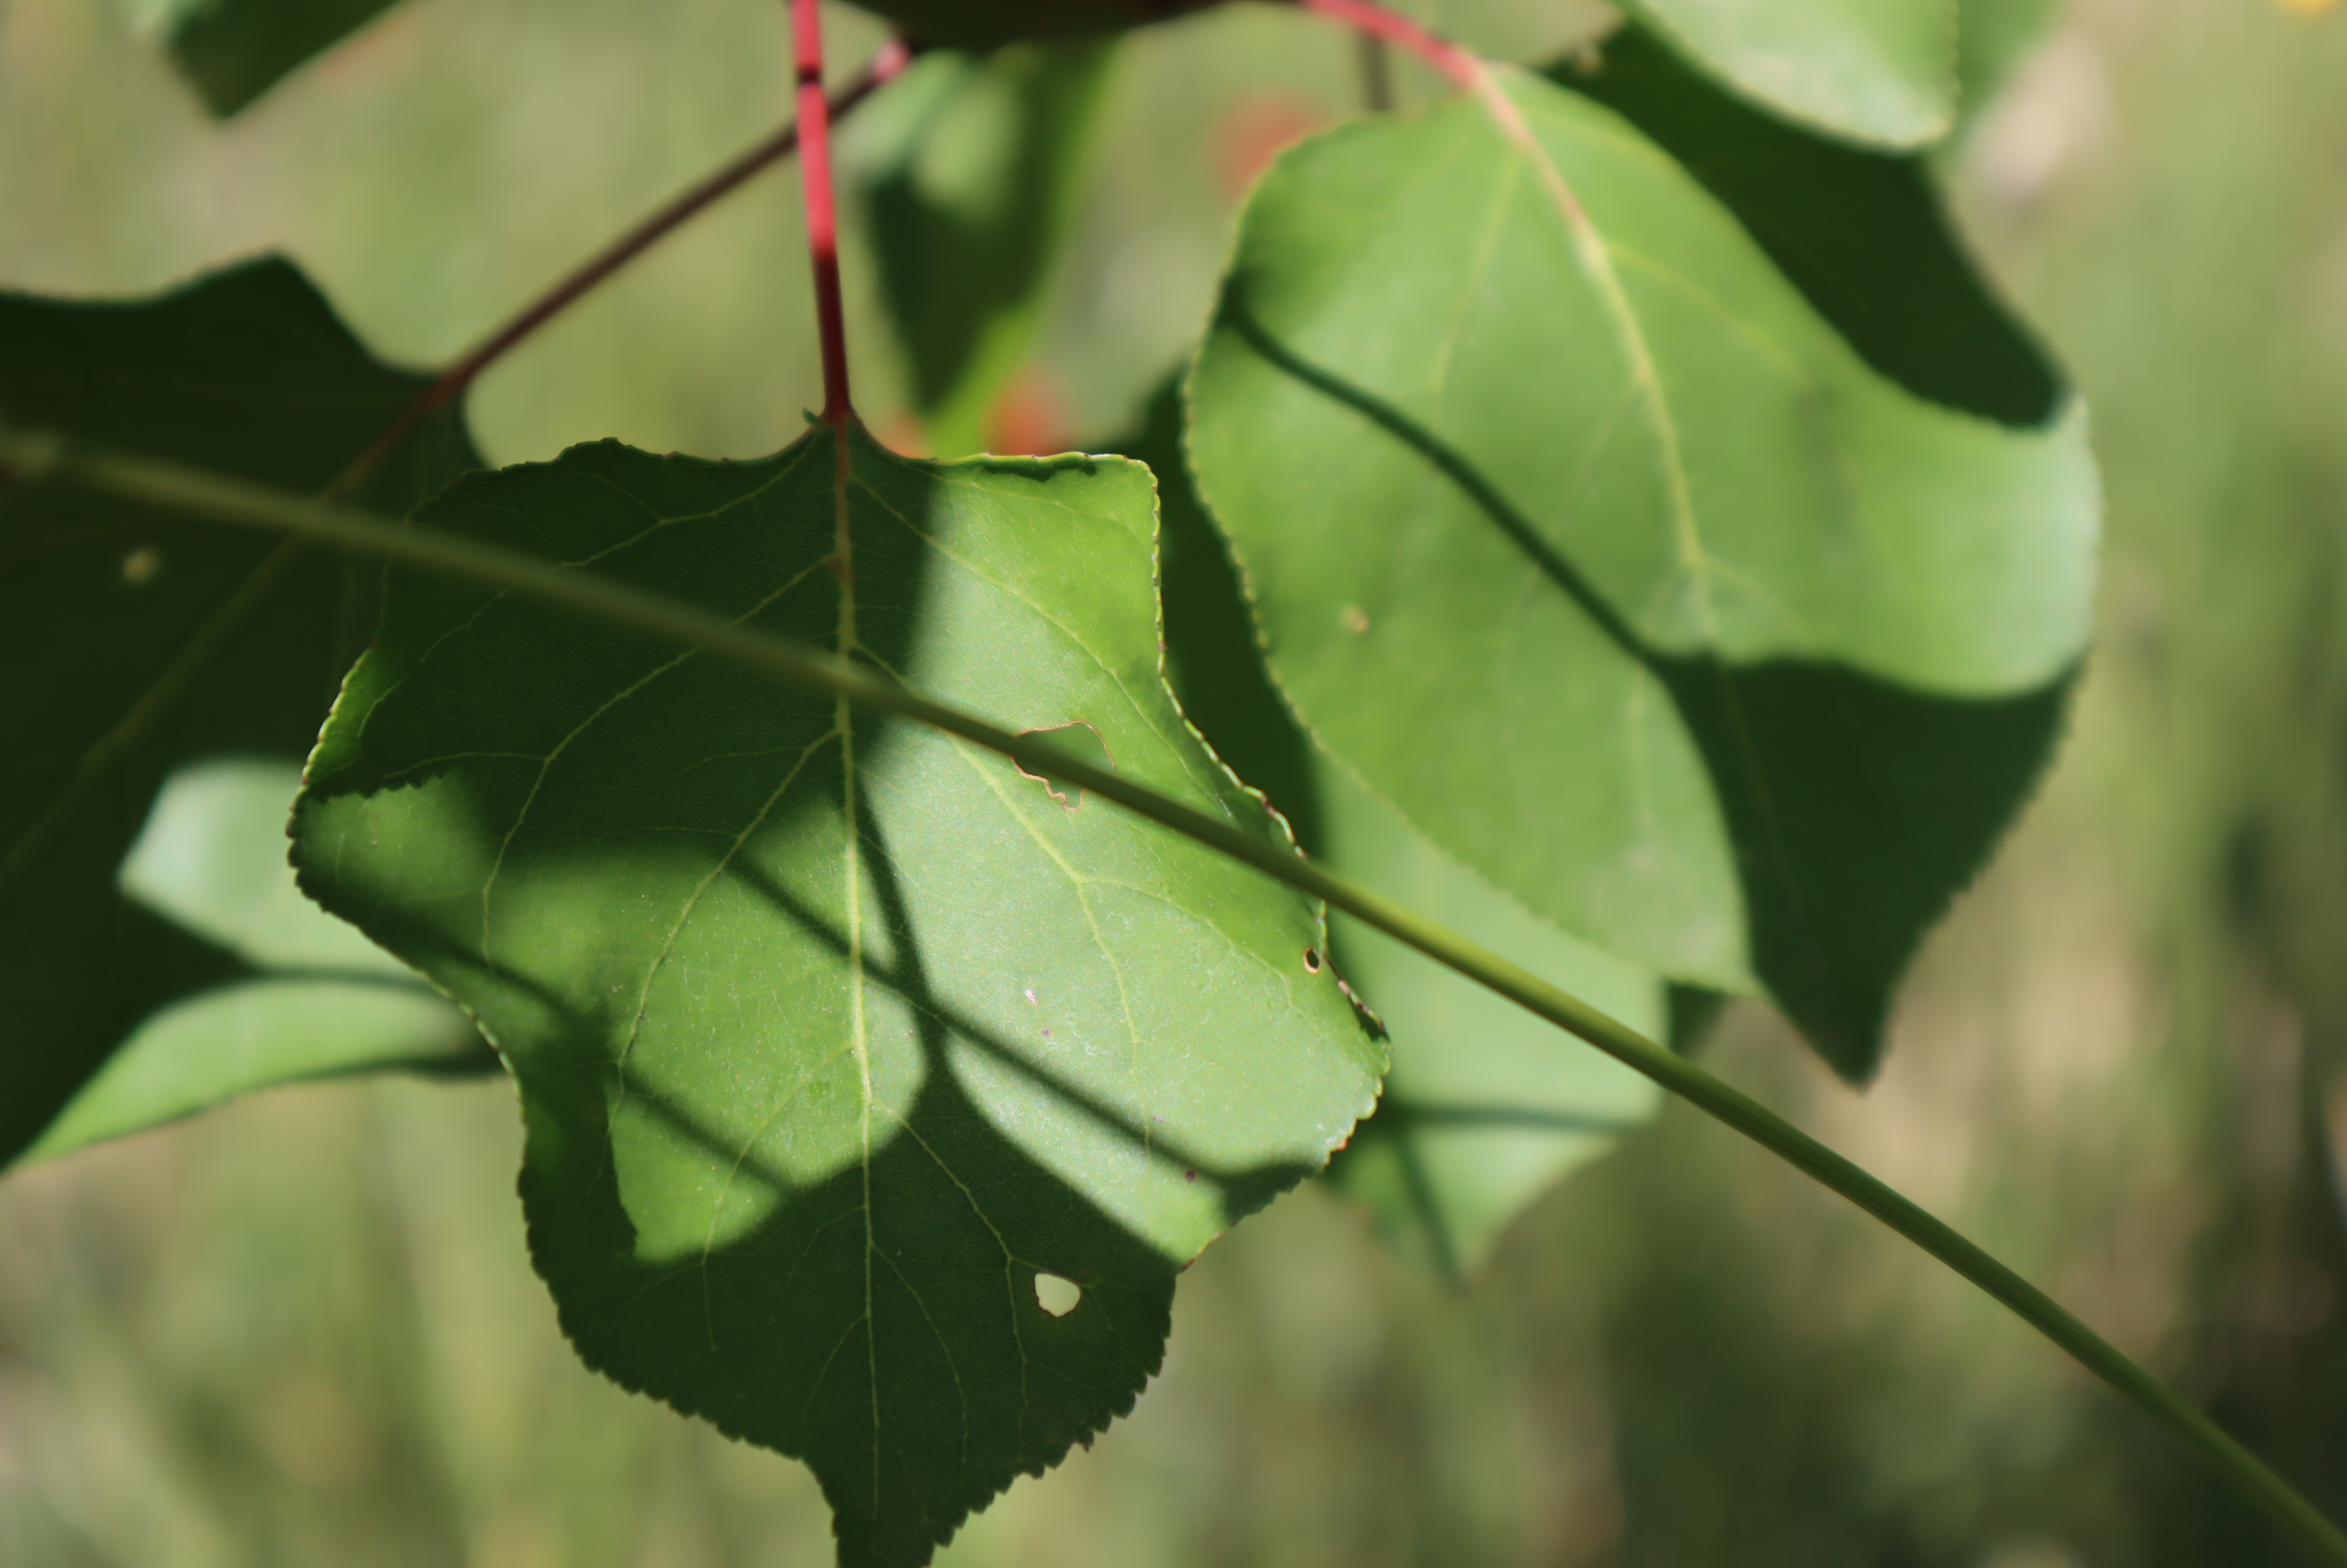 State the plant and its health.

apricot, shot hole disease
